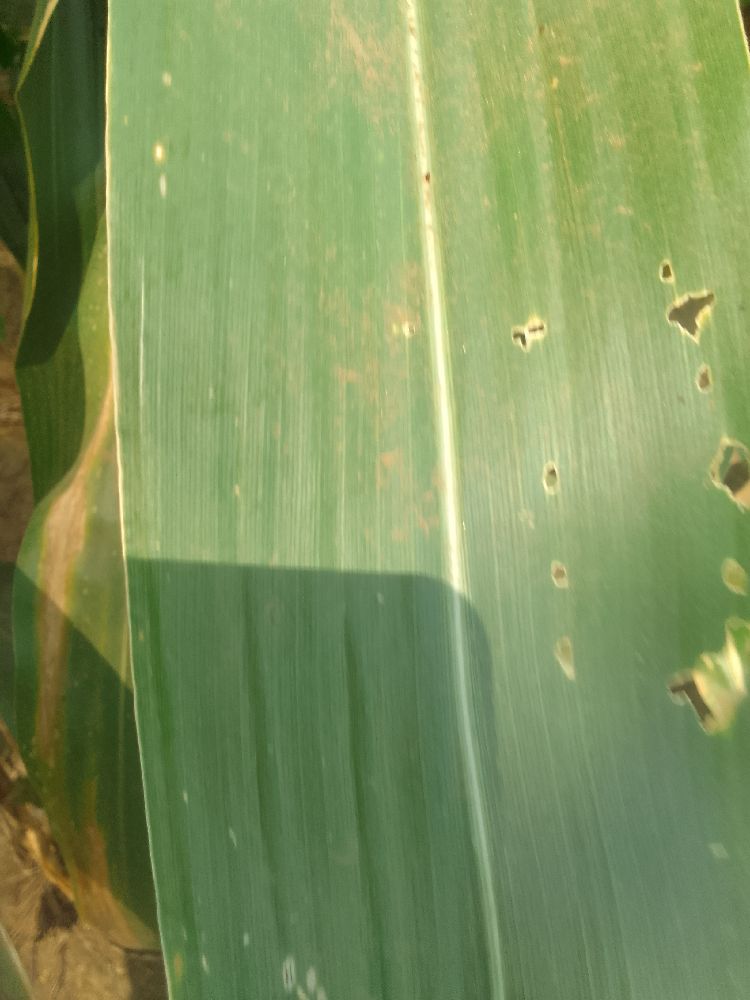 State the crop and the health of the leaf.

maize, healthy
